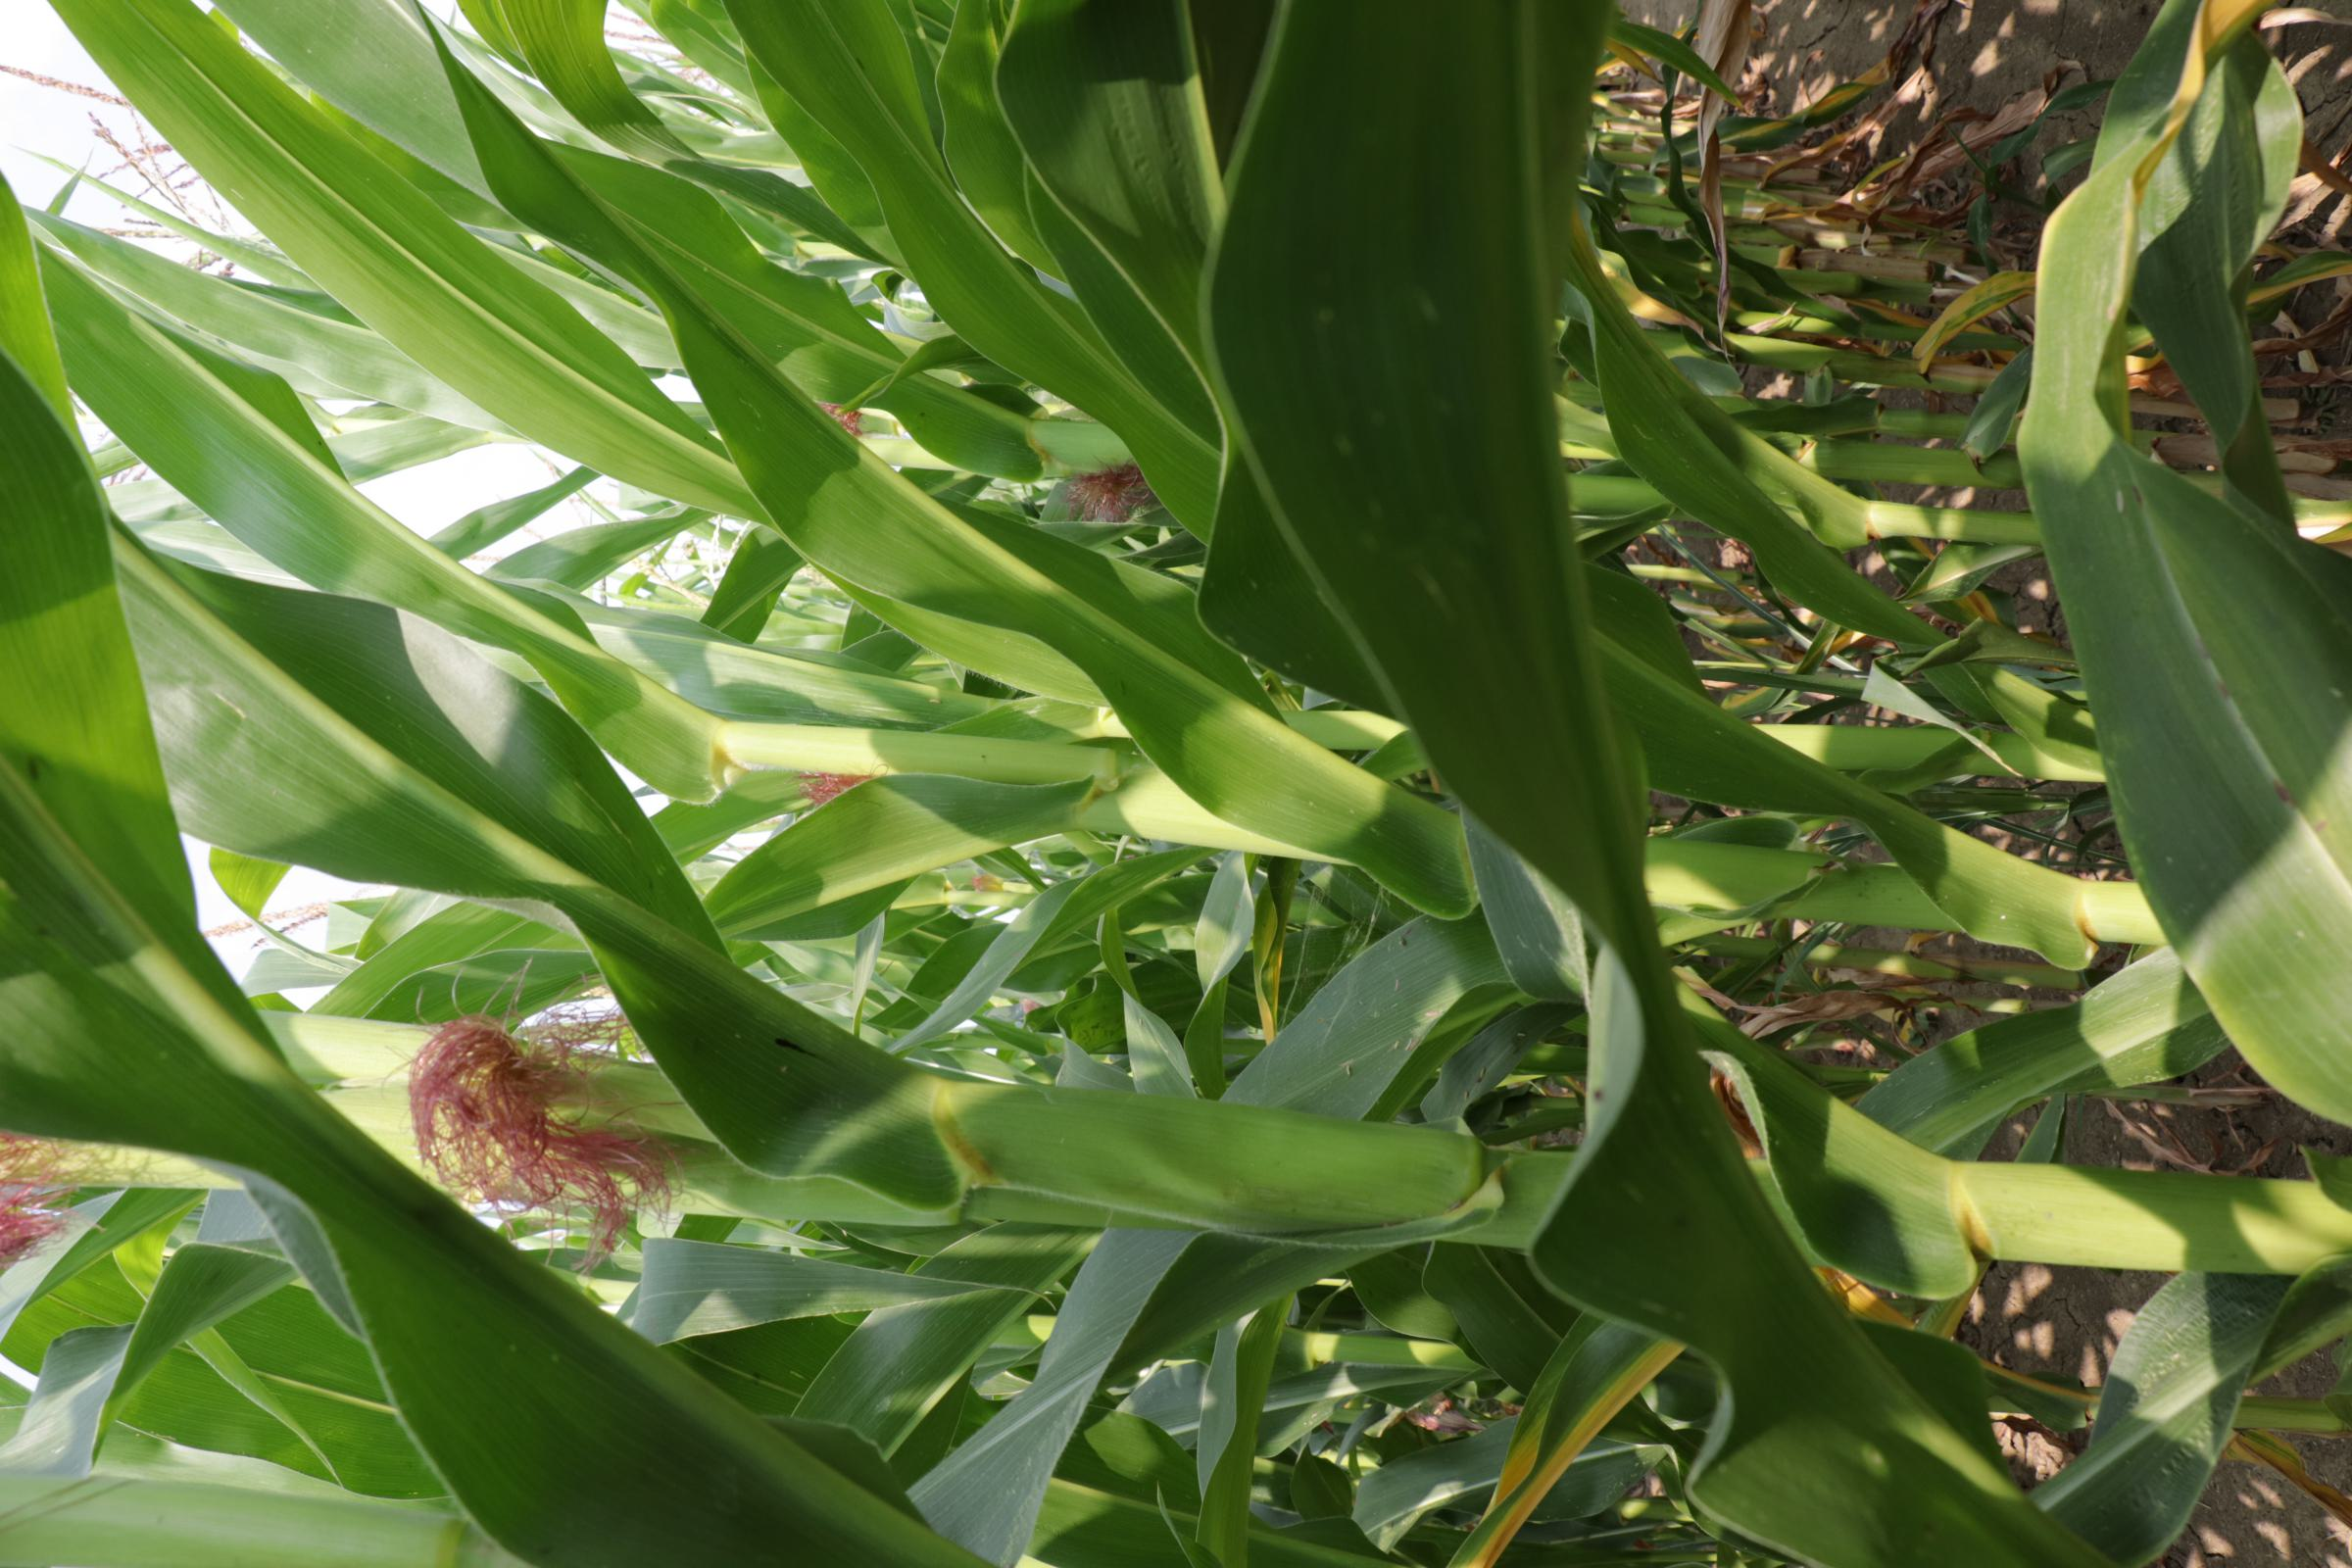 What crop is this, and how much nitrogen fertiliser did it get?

maize, full nitrogen fertilisation
